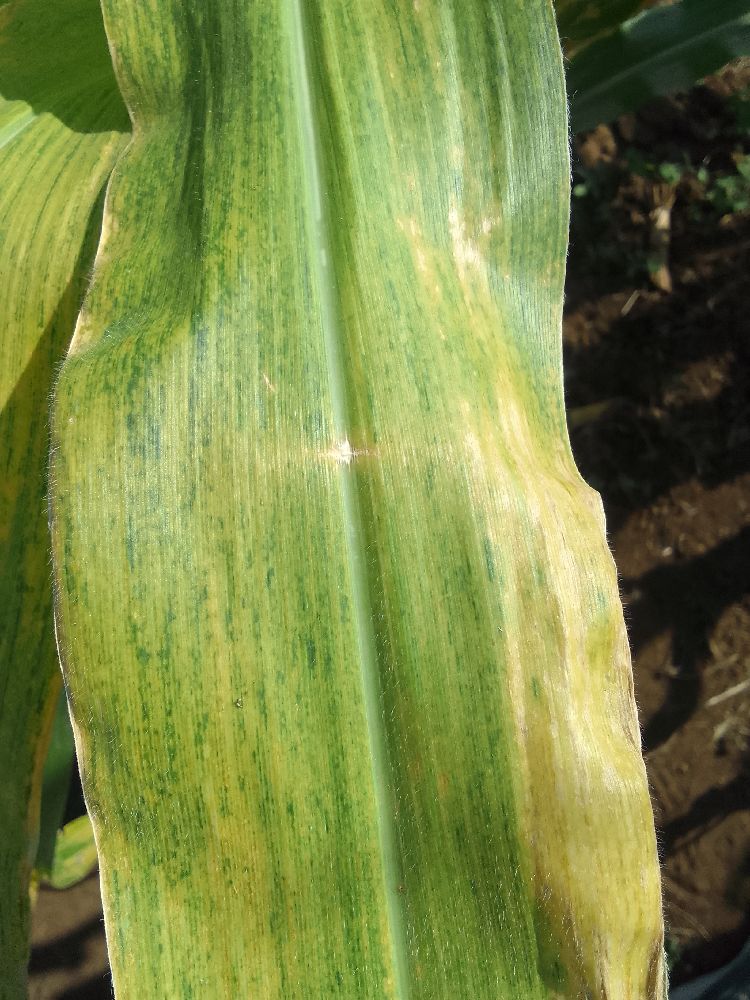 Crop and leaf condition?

maize, maize lethal necrosis
